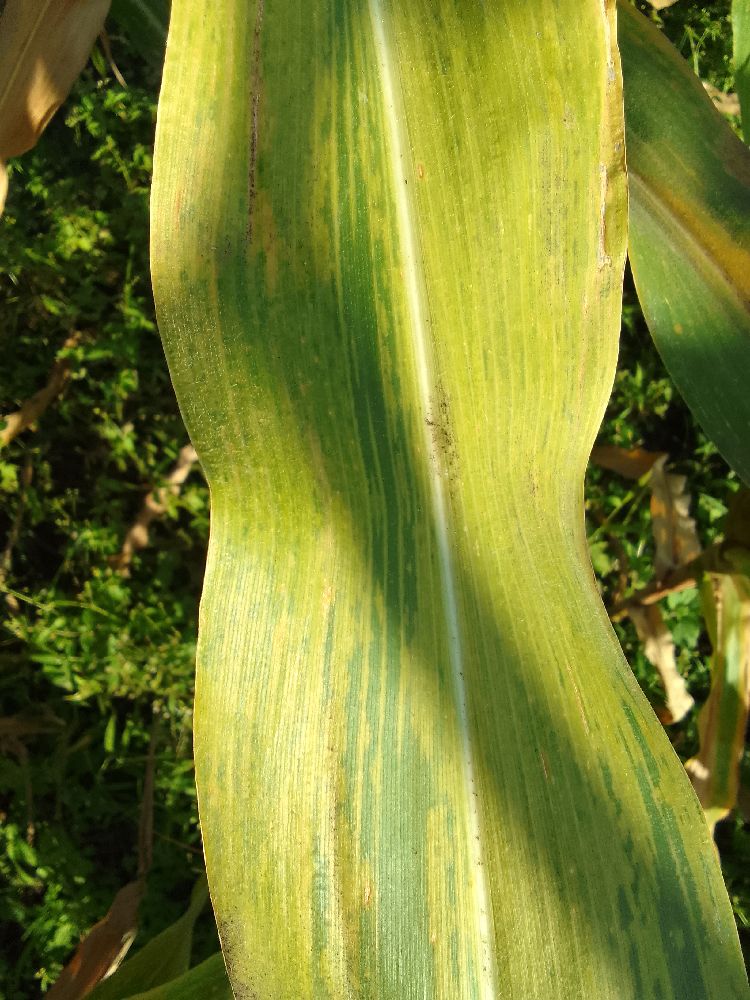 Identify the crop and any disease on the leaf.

maize, maize lethal necrosis
